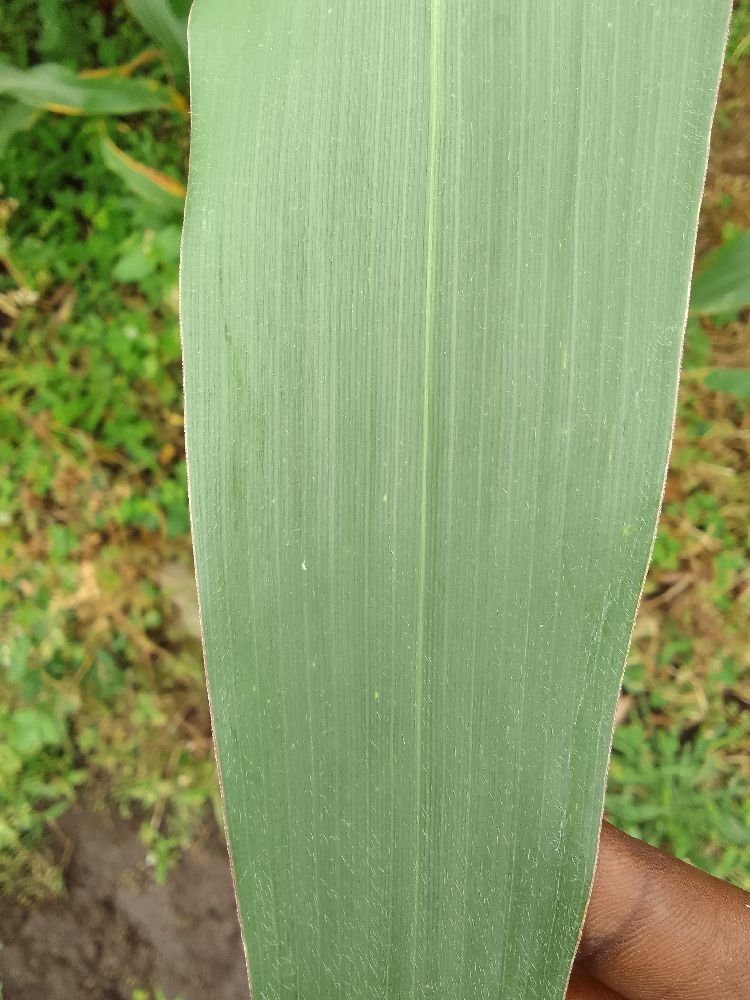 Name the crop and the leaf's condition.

maize, healthy
